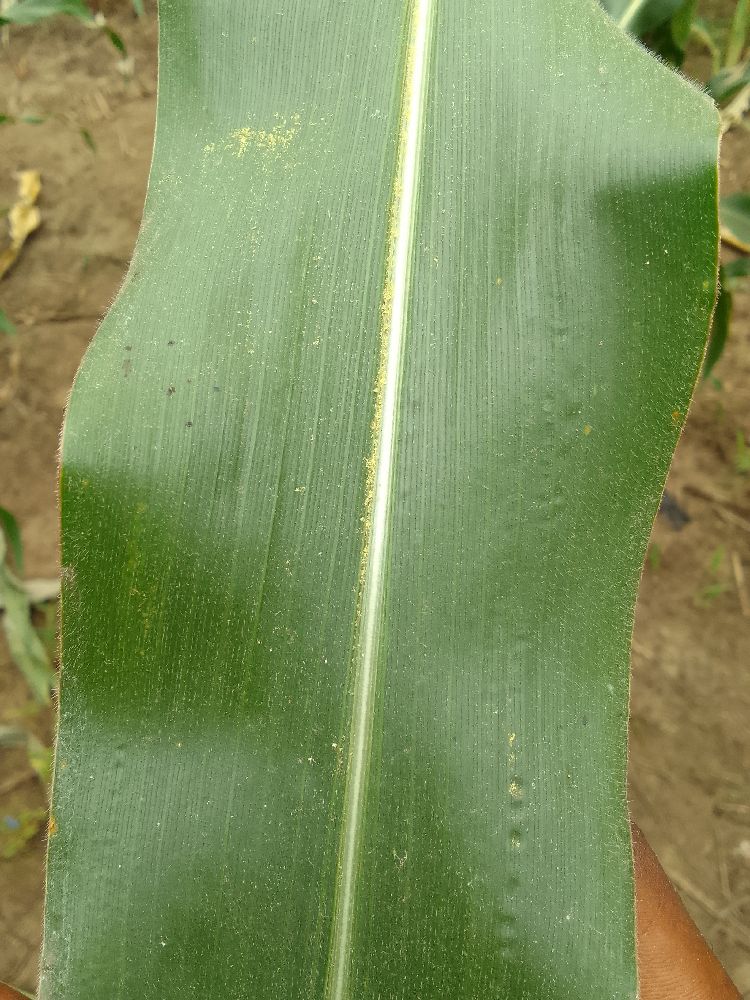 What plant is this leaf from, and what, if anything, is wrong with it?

maize, healthy
